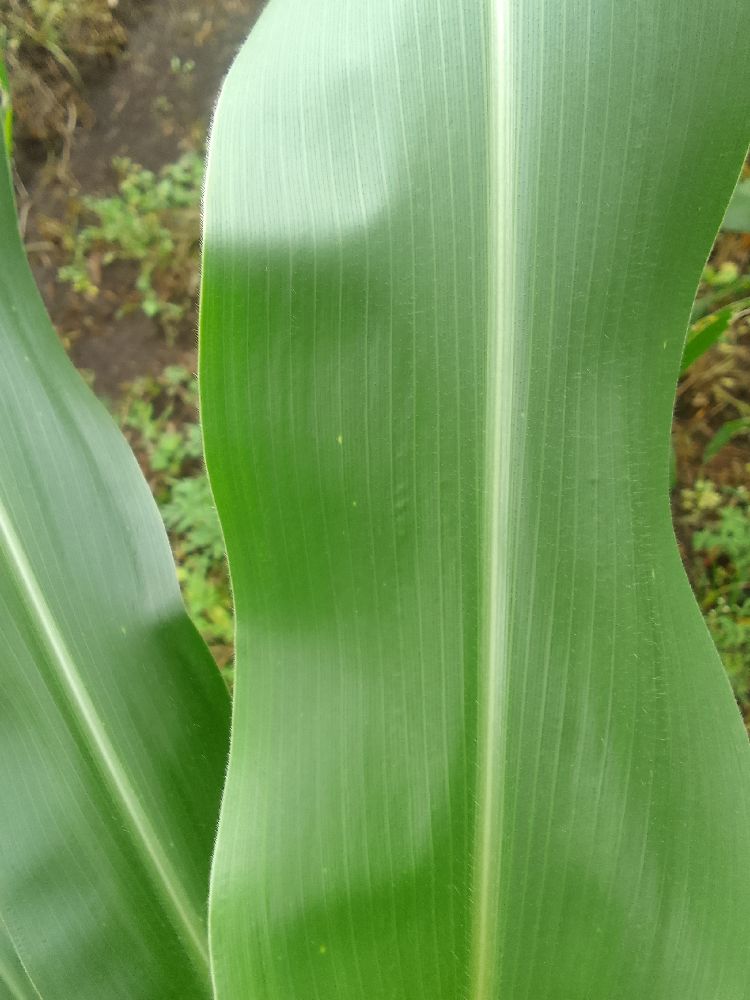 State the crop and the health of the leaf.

maize, healthy
